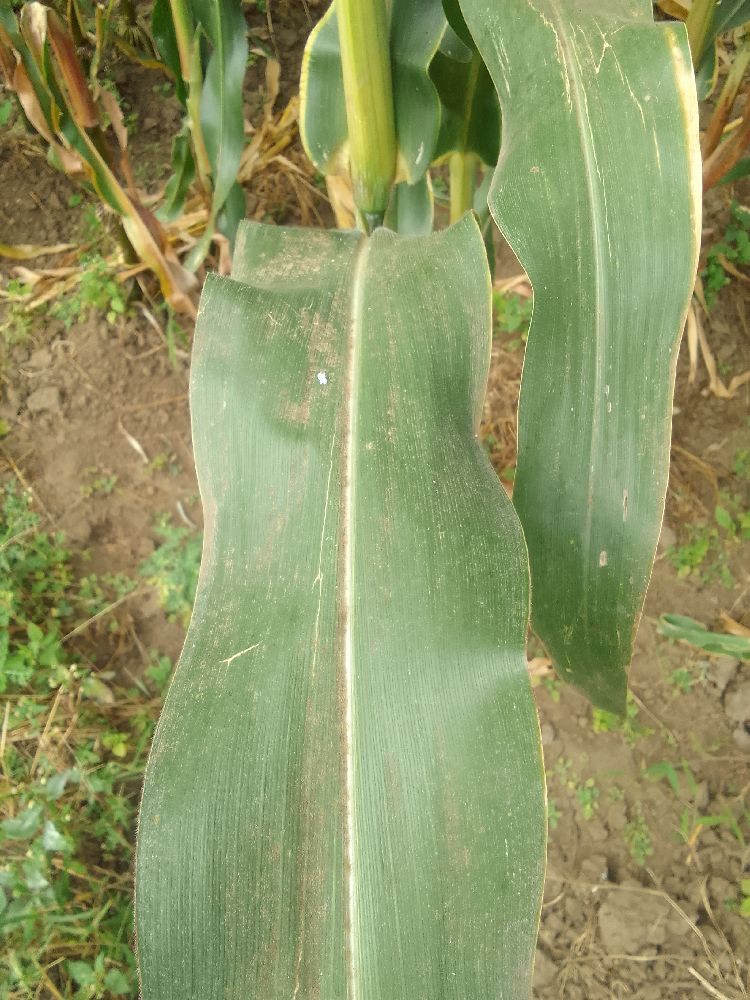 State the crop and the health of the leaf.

maize, healthy
